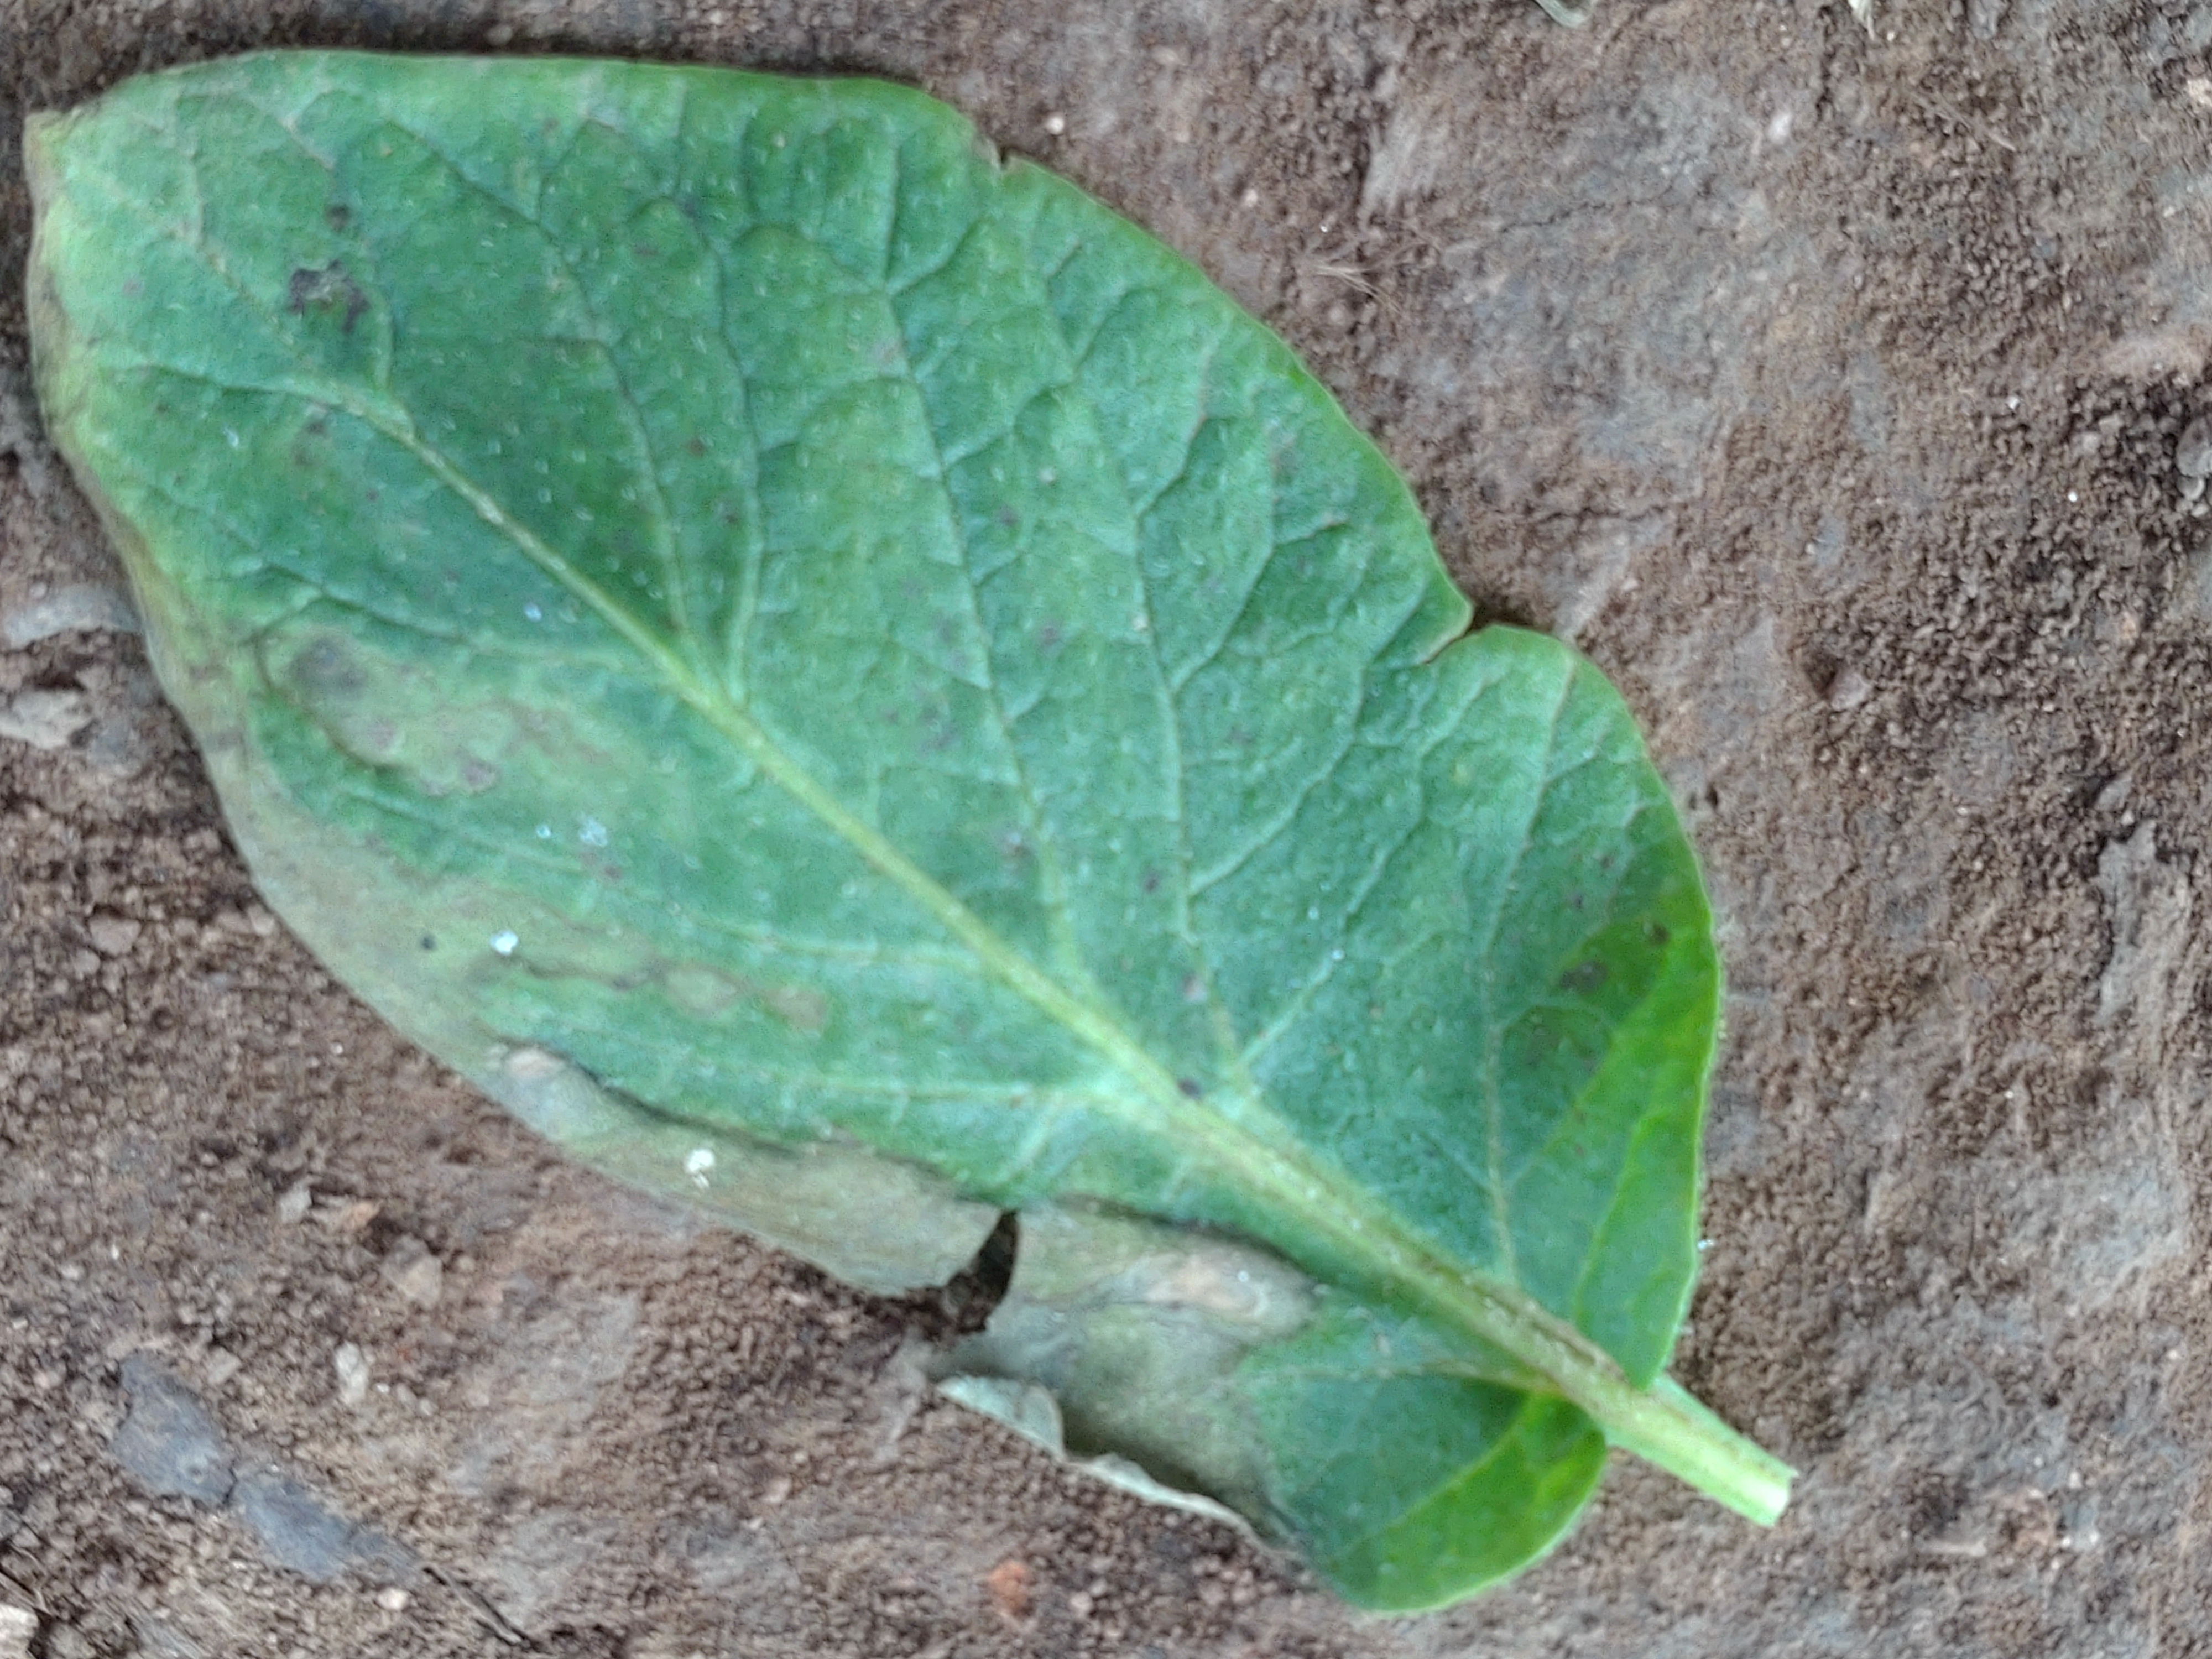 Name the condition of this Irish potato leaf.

early blight
